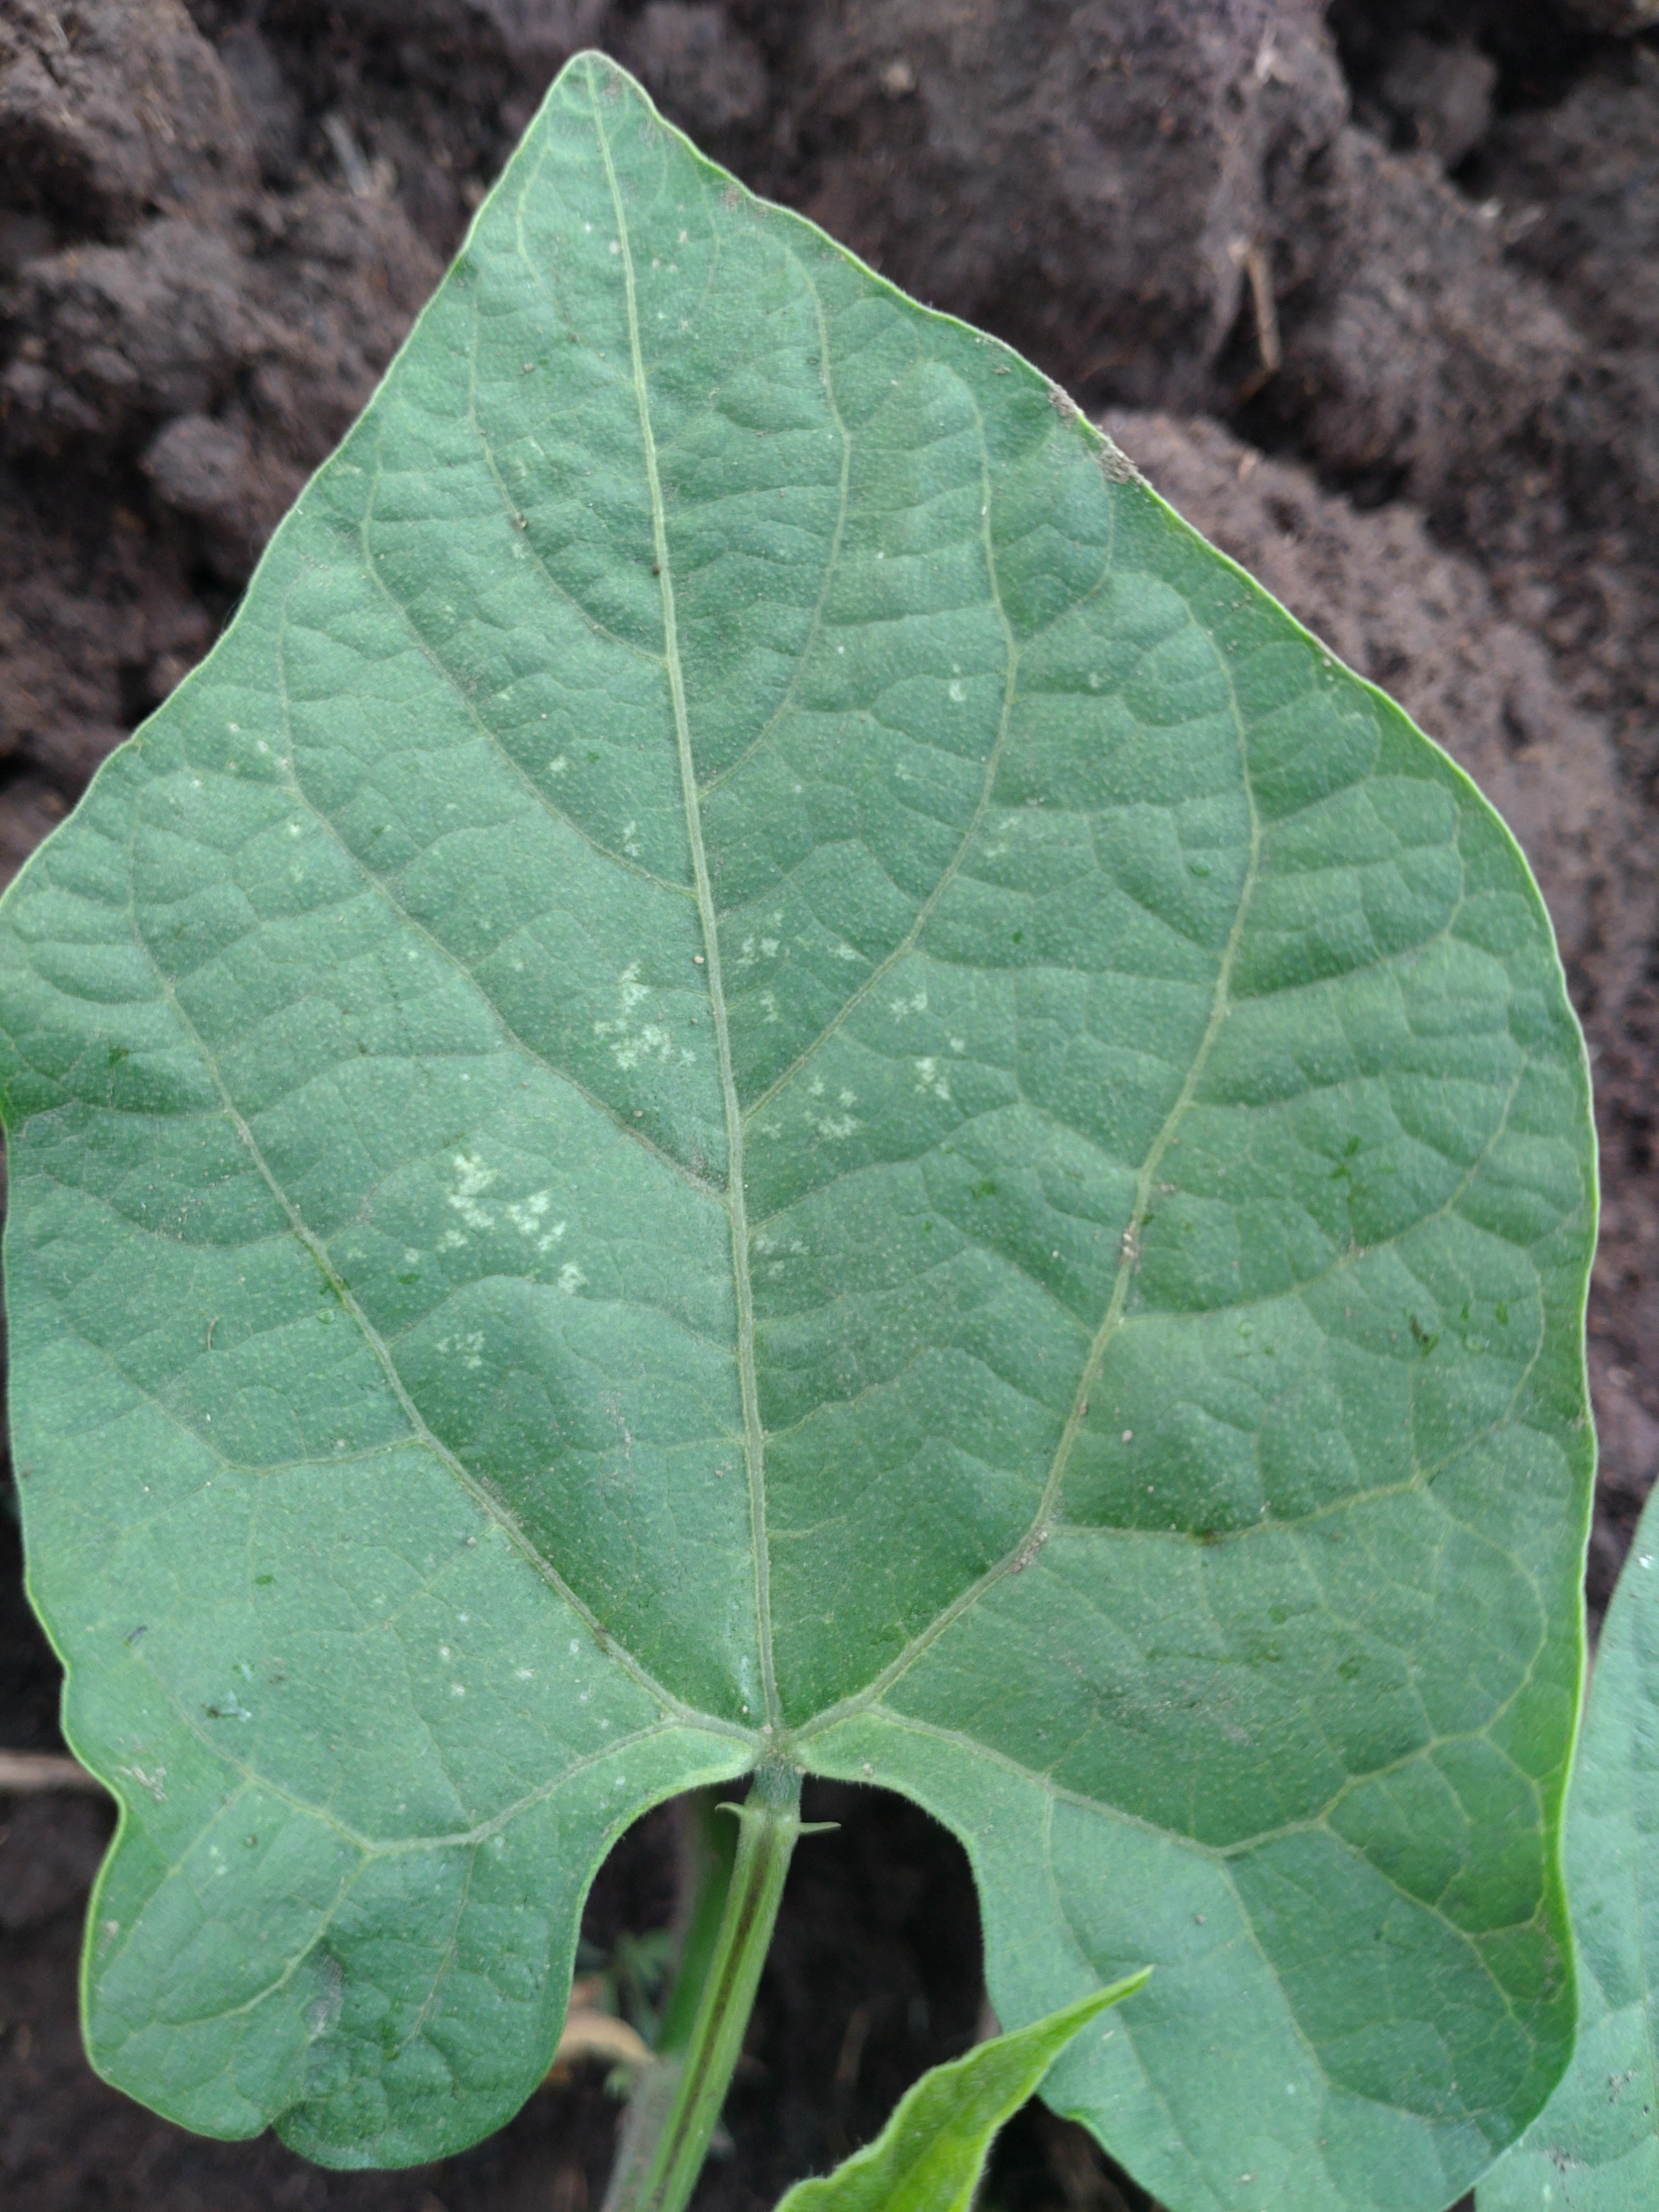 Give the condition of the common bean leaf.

healthy
